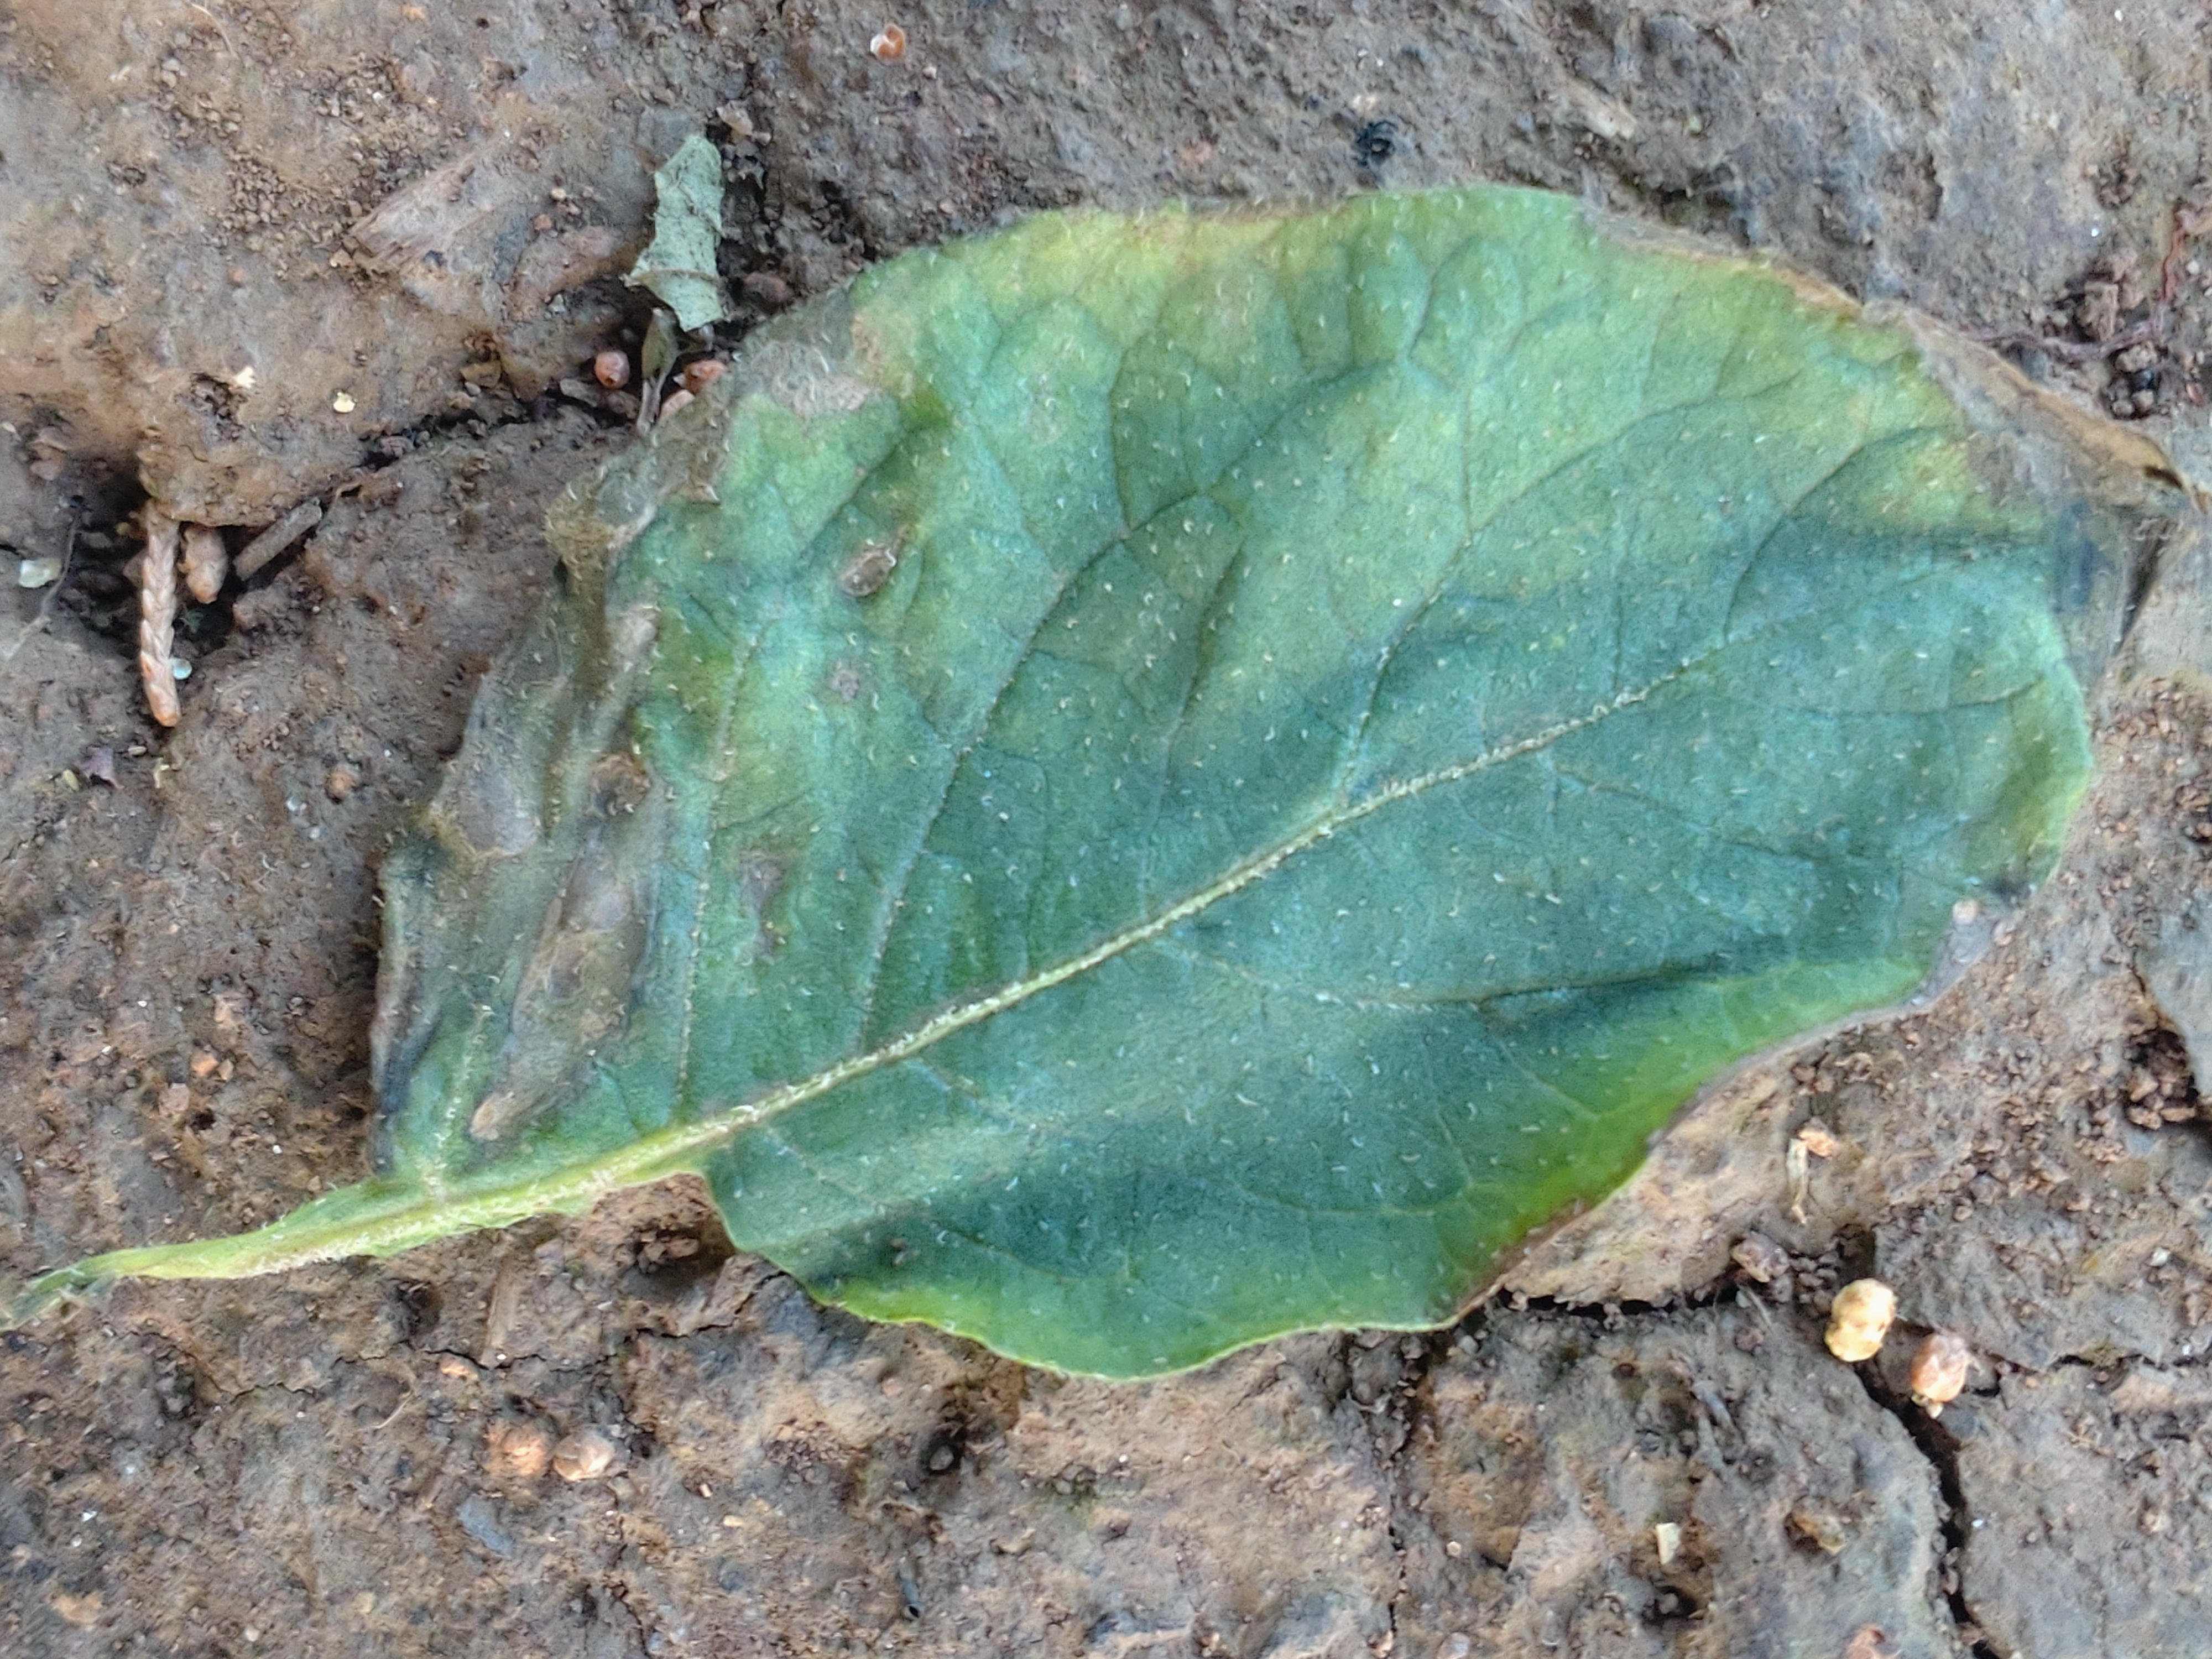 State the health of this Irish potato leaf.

early blight
